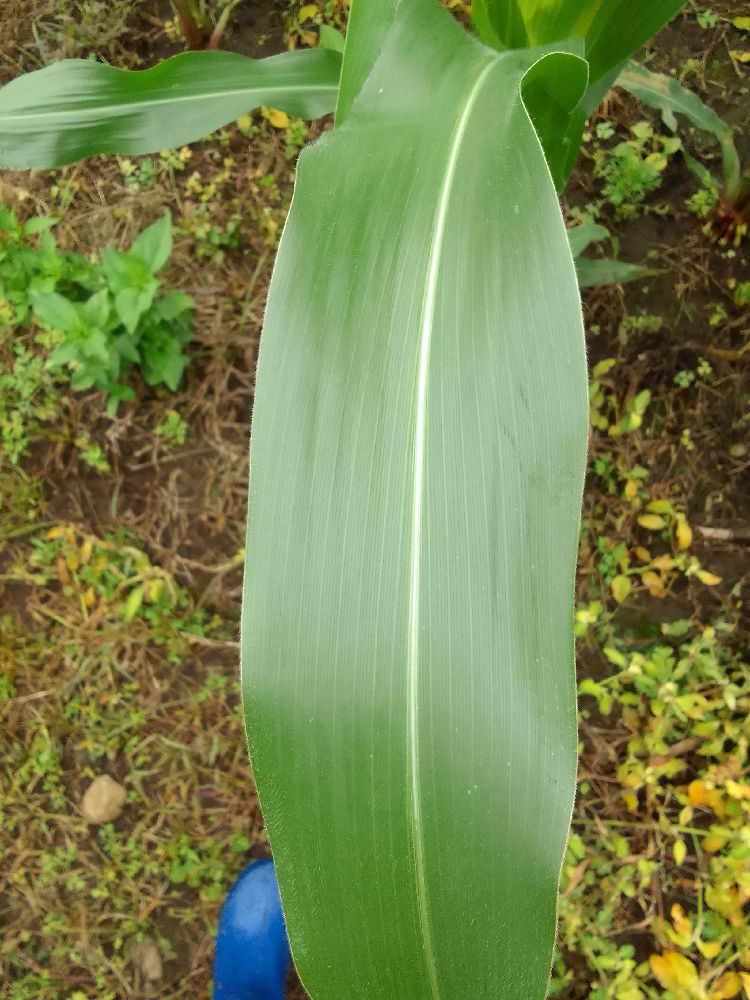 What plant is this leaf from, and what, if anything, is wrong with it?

maize, healthy
